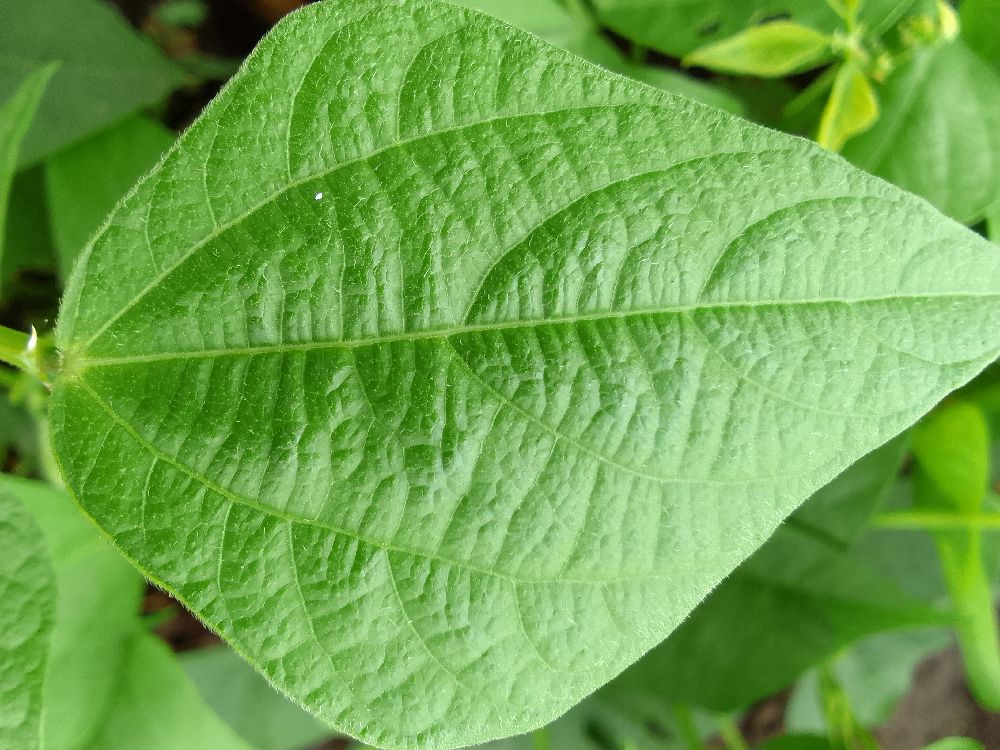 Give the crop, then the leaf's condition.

common bean, healthy
